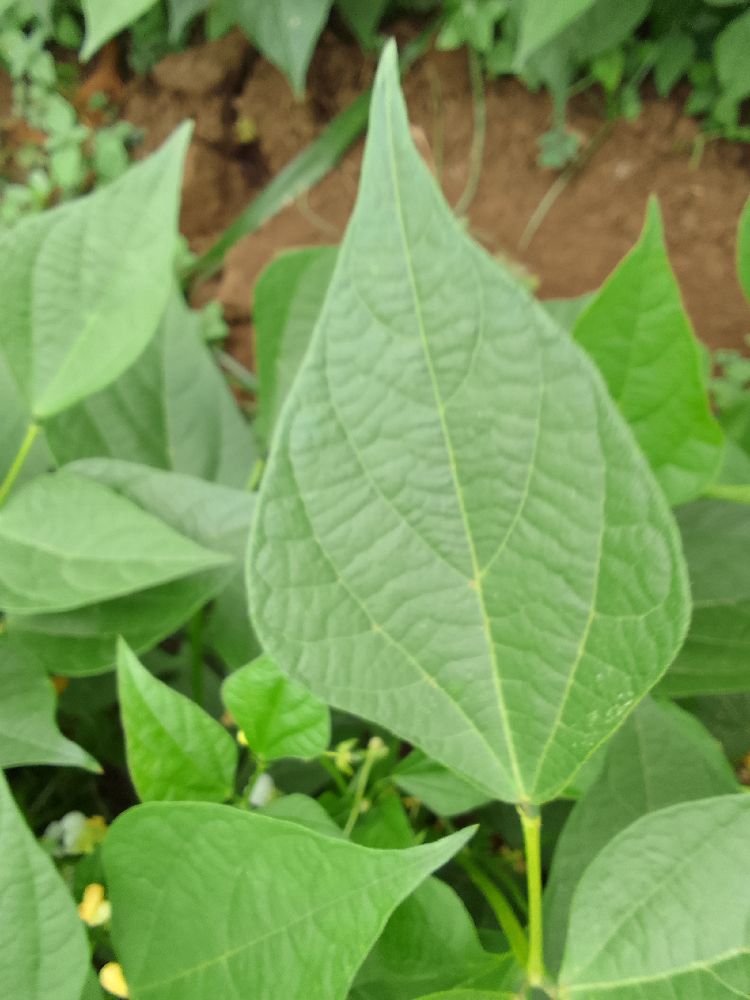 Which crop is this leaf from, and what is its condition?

common bean, healthy
